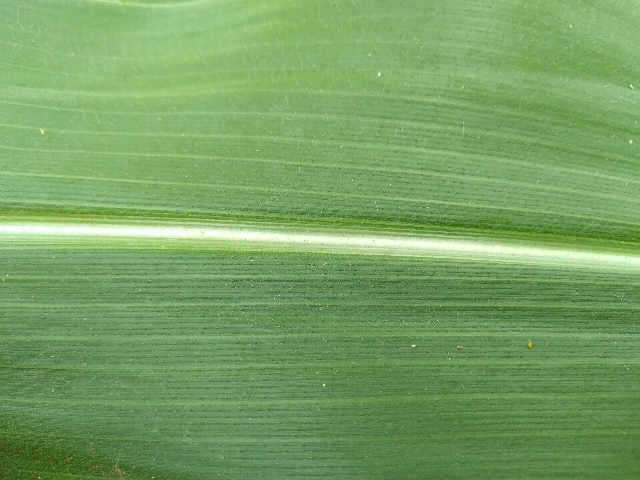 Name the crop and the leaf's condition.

maize, healthy
